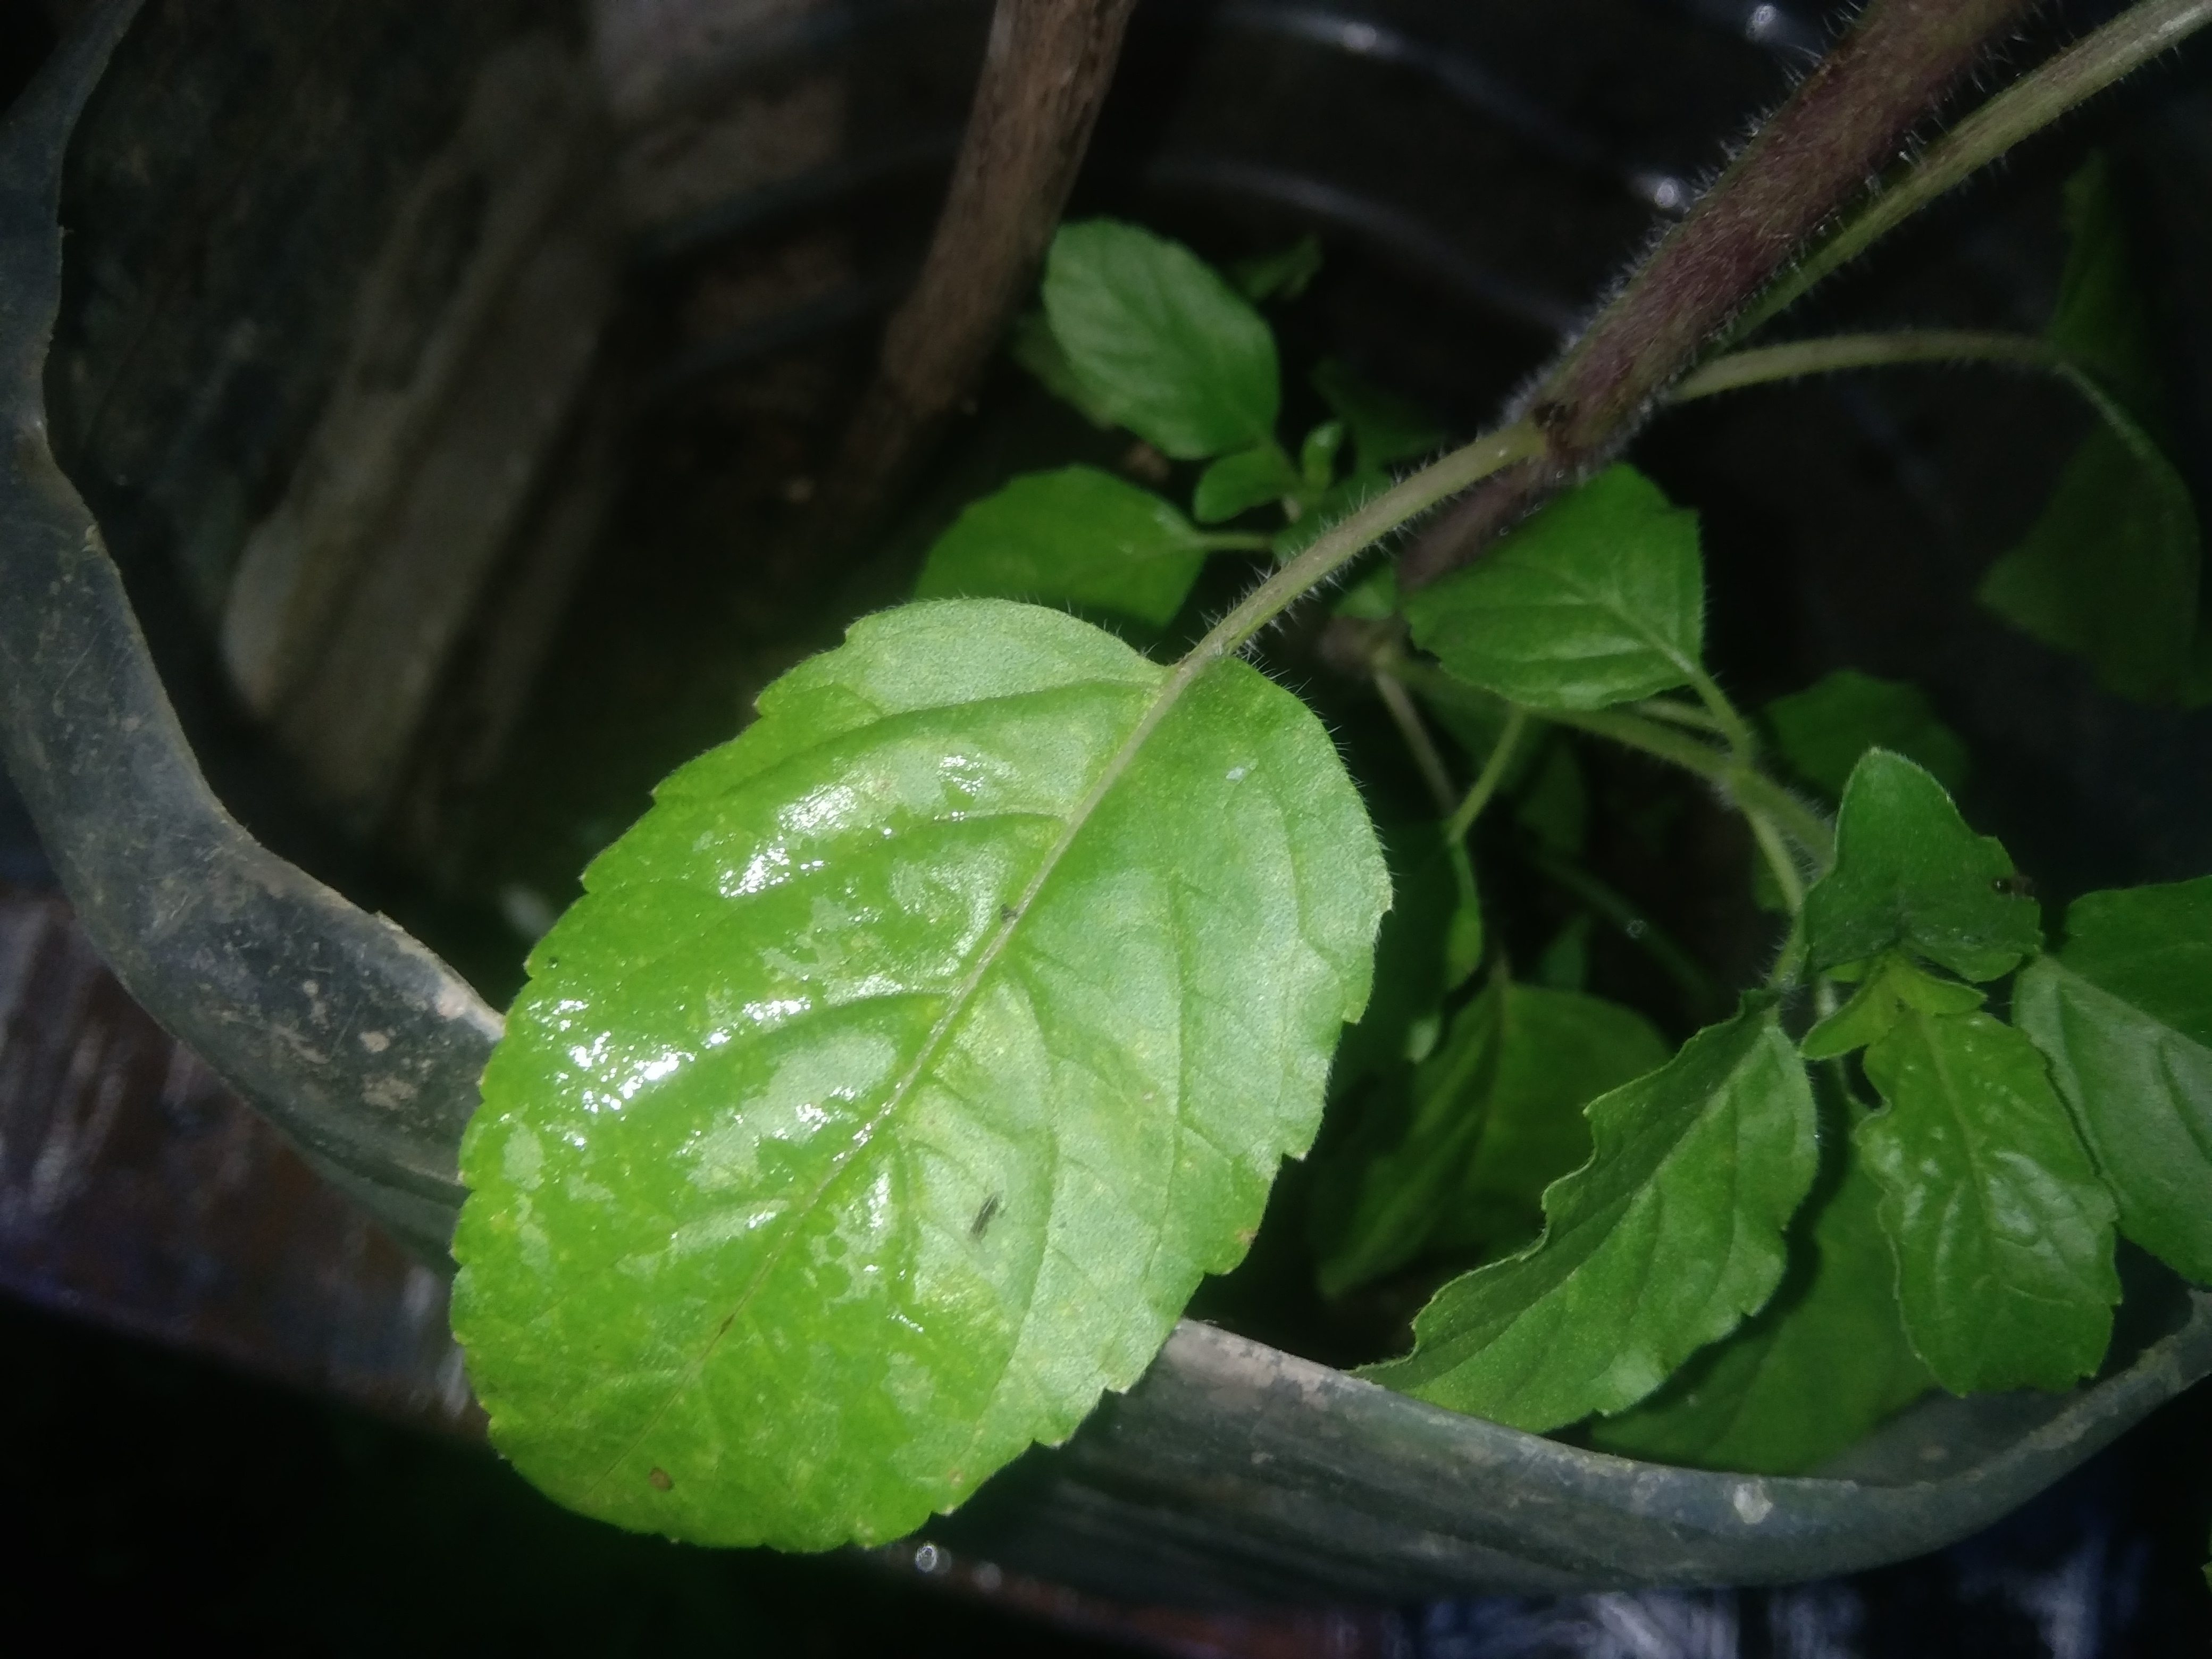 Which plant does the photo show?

tulshi
